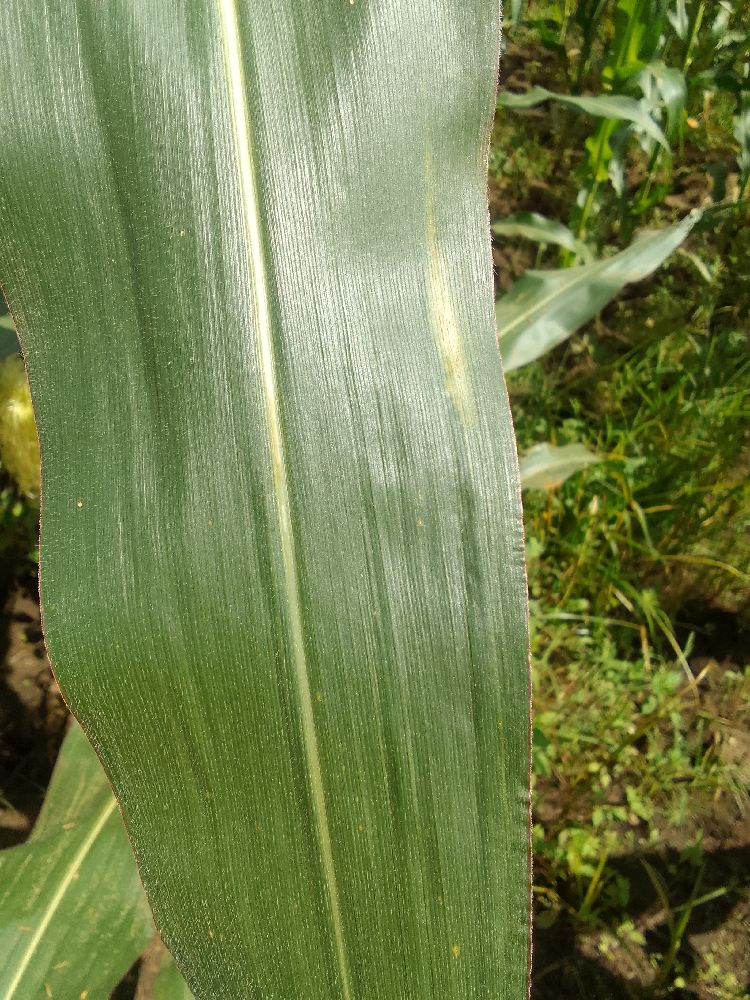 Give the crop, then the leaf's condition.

maize, healthy
